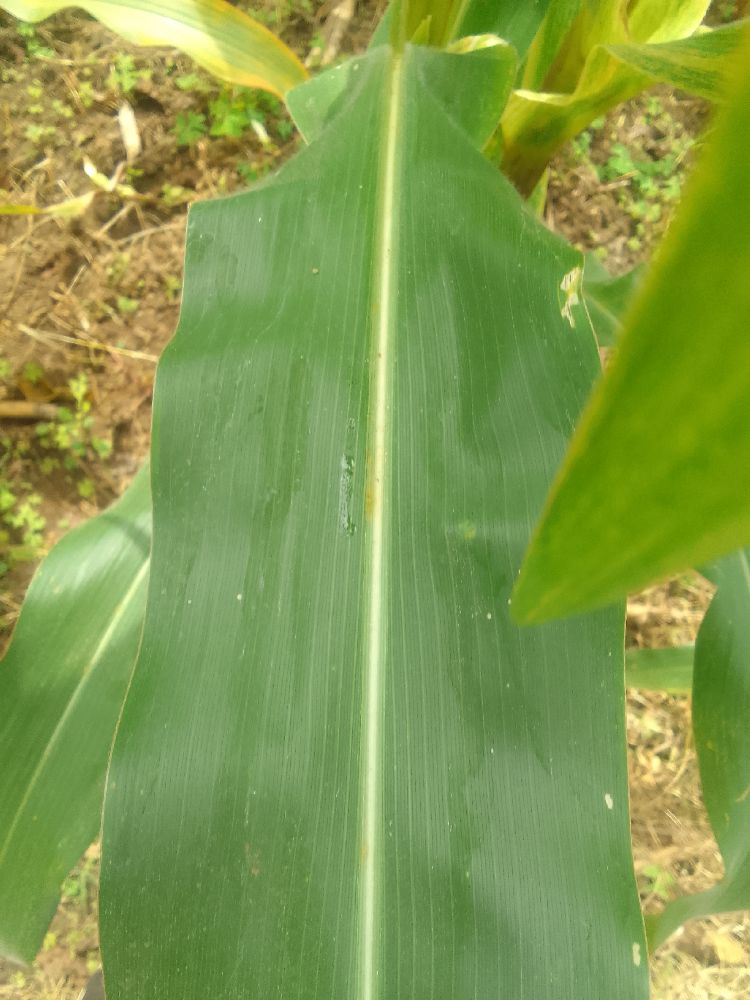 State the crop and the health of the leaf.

maize, healthy
